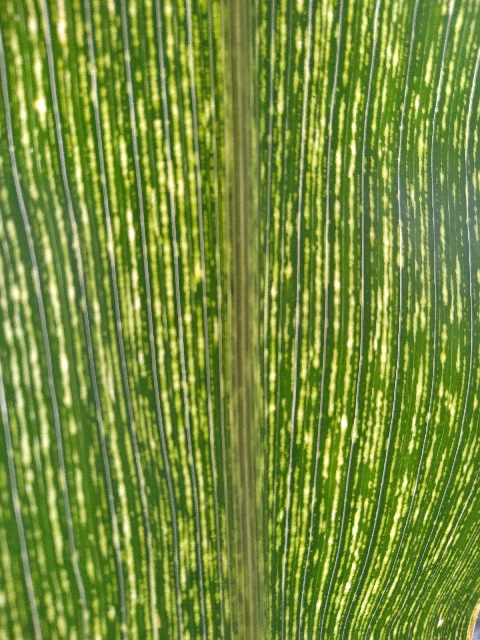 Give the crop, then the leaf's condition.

maize, maize streak virus
